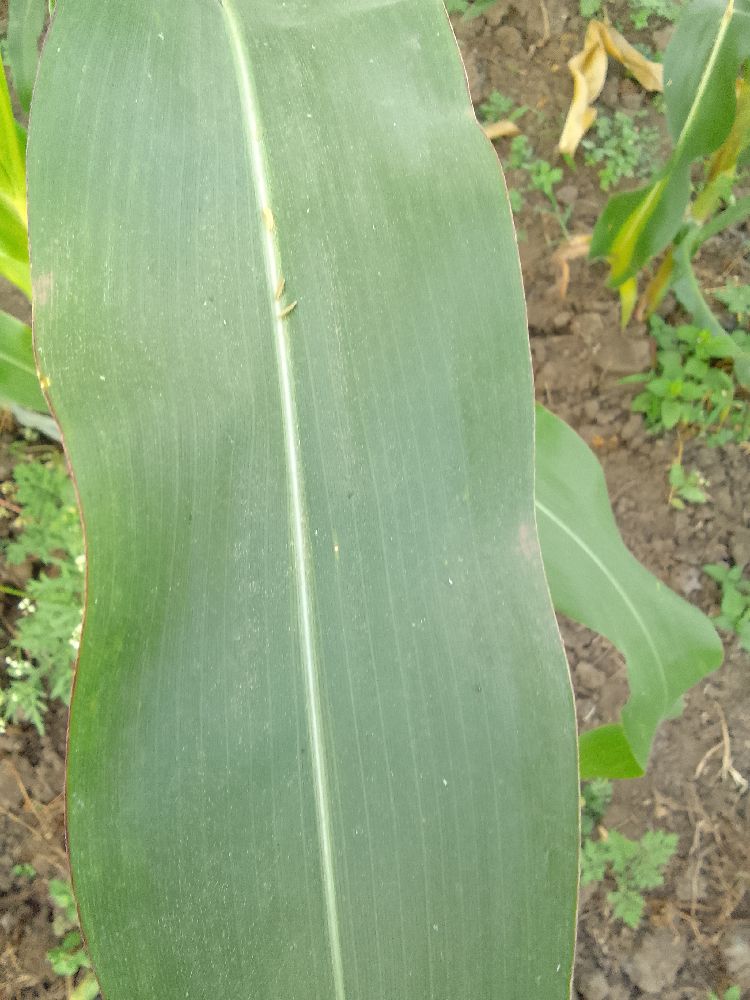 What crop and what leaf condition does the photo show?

maize, healthy
